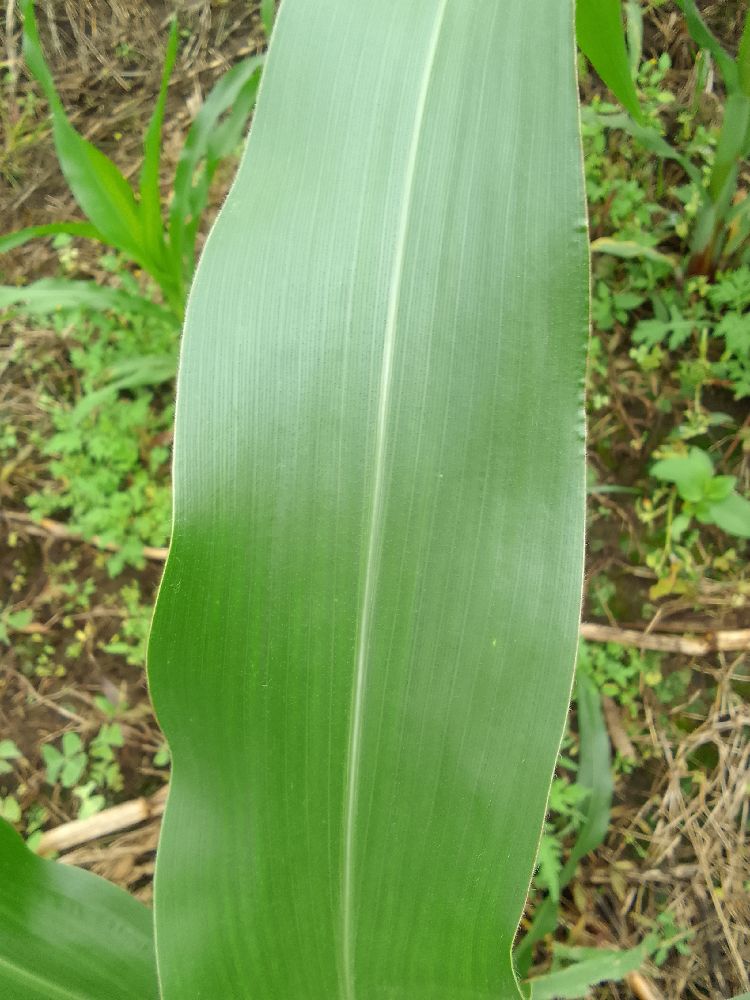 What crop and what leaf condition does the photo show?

maize, healthy
